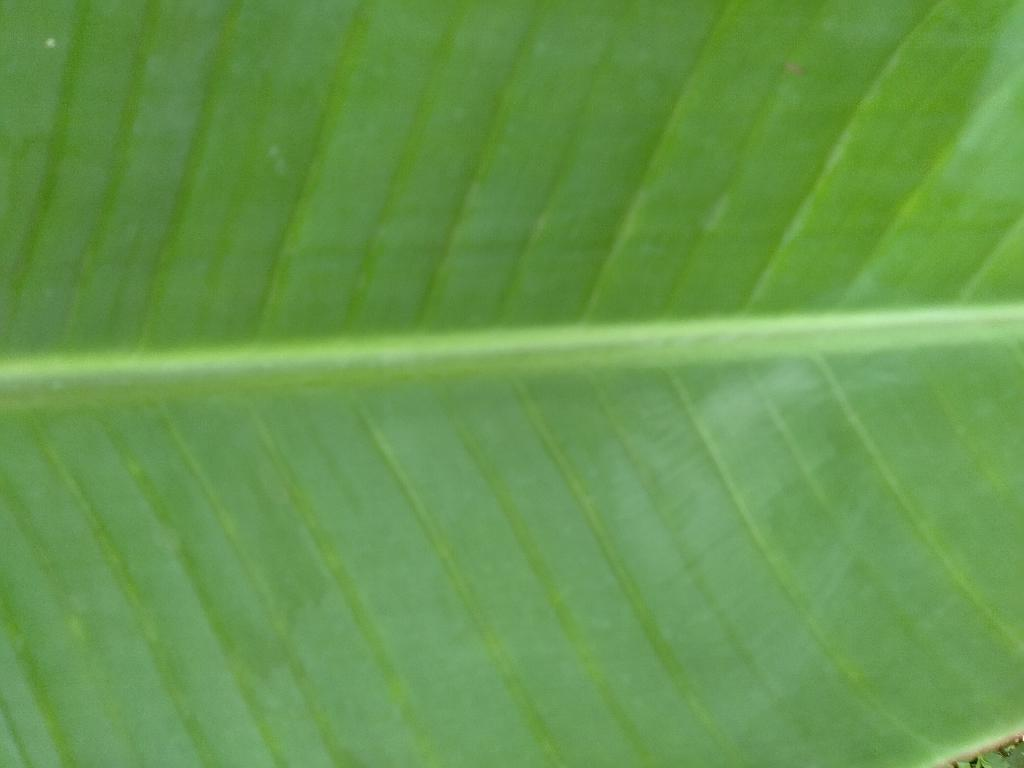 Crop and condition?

banana, healthy
